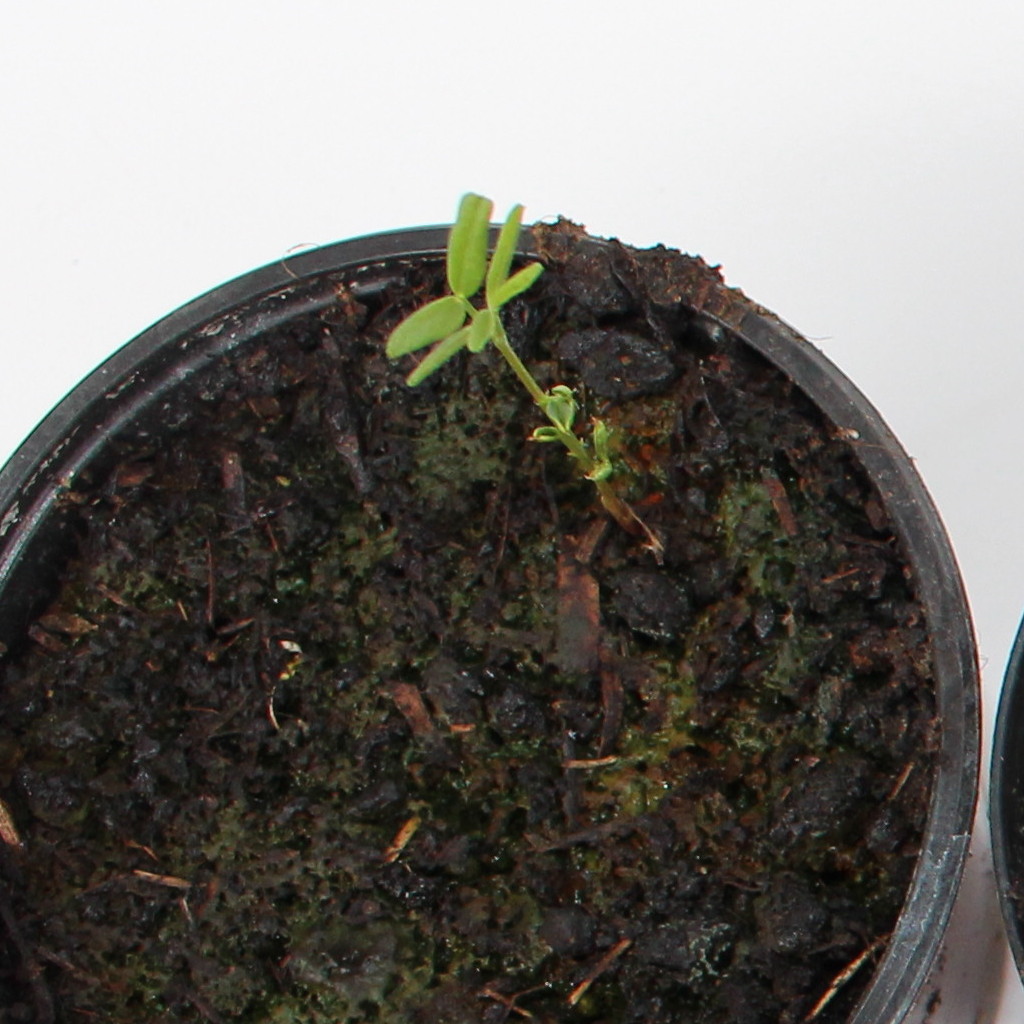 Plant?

Vicia sativa
